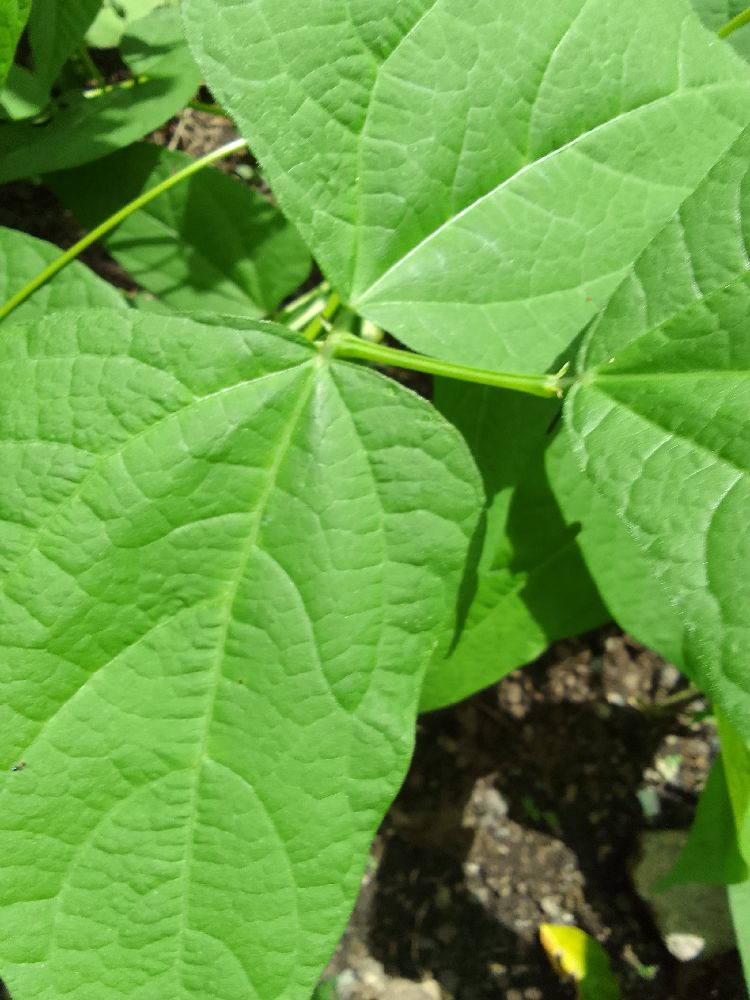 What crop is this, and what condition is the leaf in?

common bean, healthy
